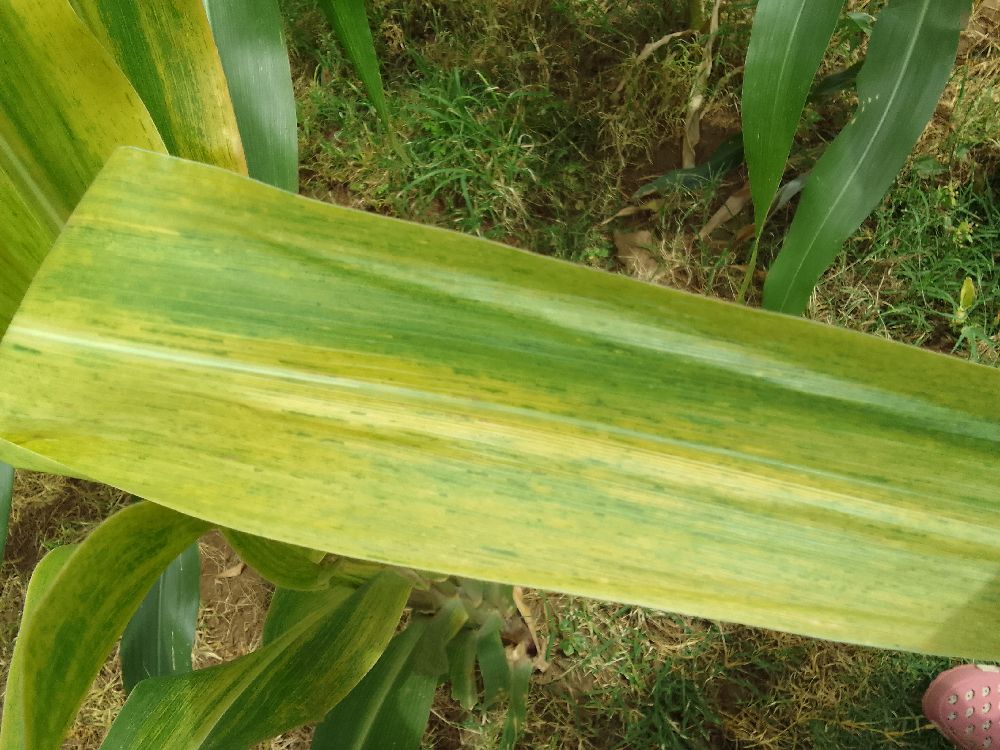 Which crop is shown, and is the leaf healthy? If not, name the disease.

maize, maize lethal necrosis
